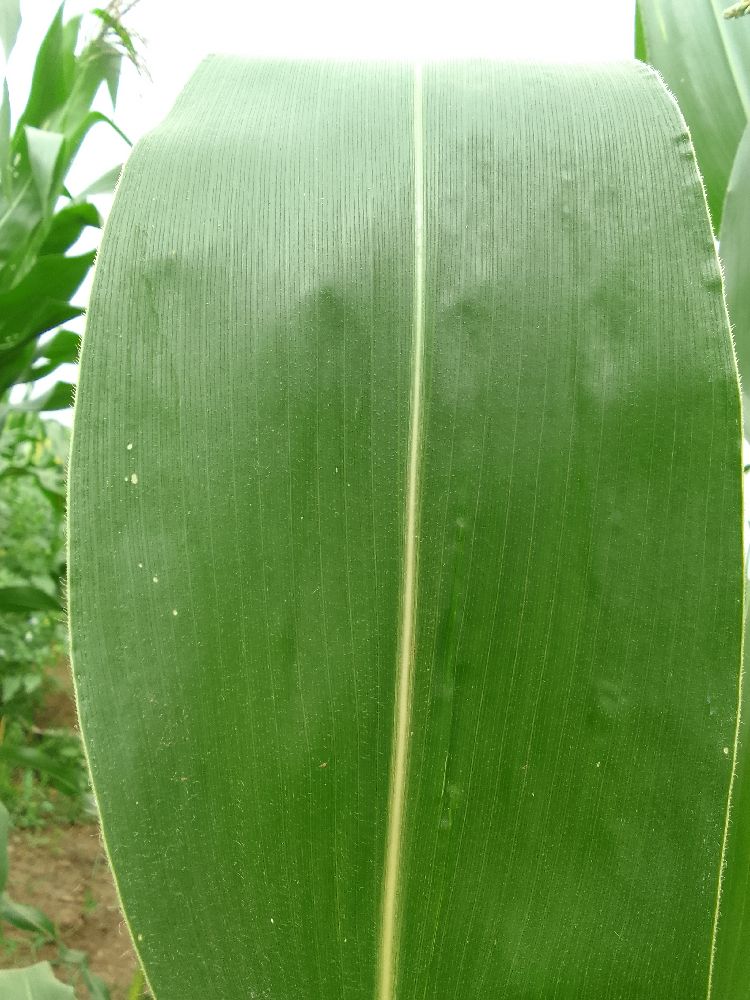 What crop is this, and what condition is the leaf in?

maize, healthy
